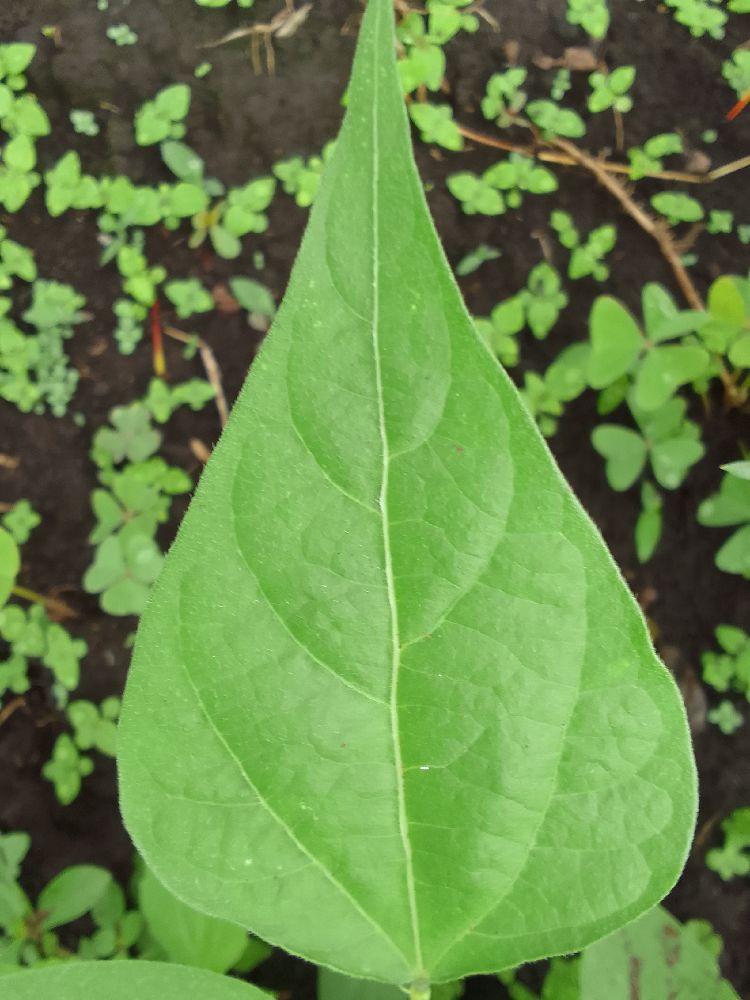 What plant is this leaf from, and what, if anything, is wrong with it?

common bean, healthy
